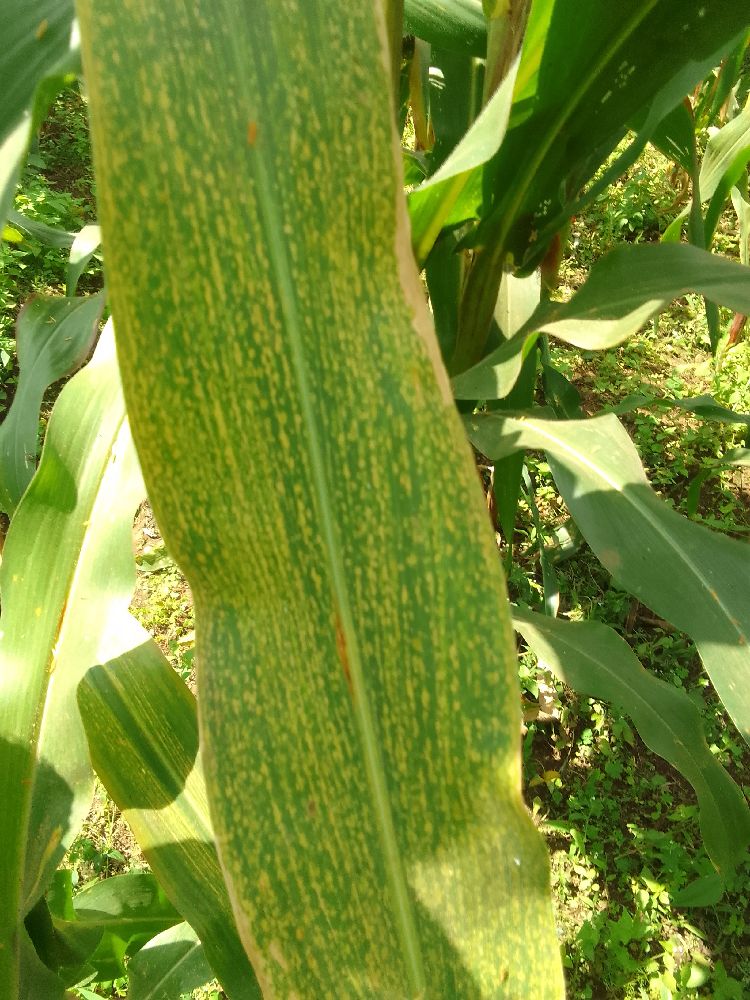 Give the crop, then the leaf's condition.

maize, maize lethal necrosis
